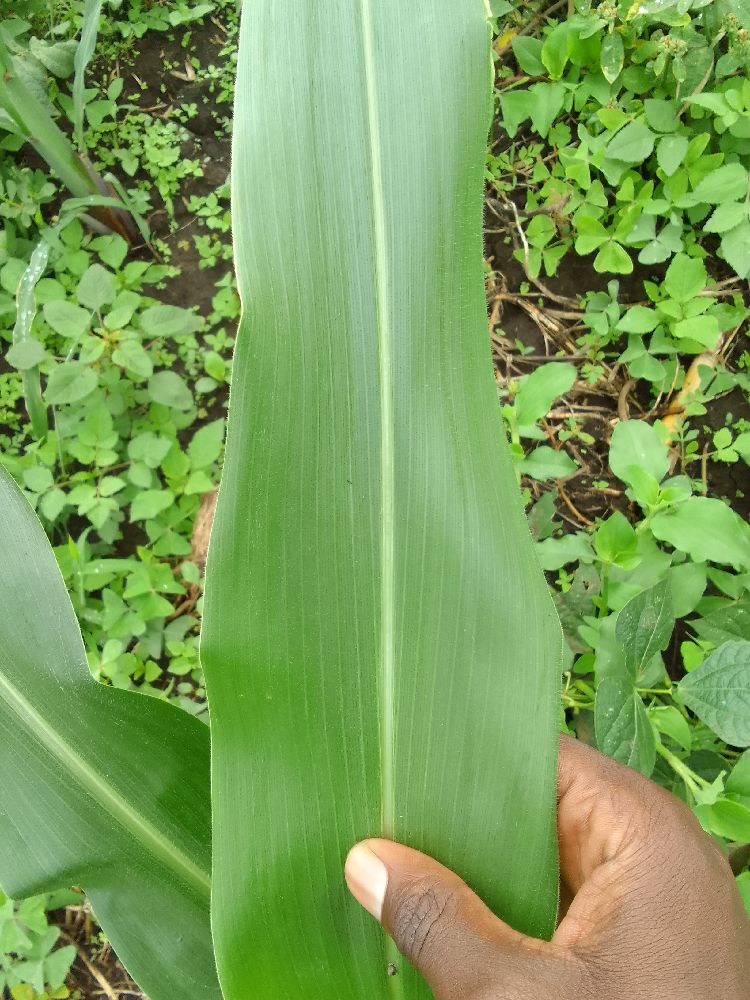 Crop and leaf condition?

maize, healthy
